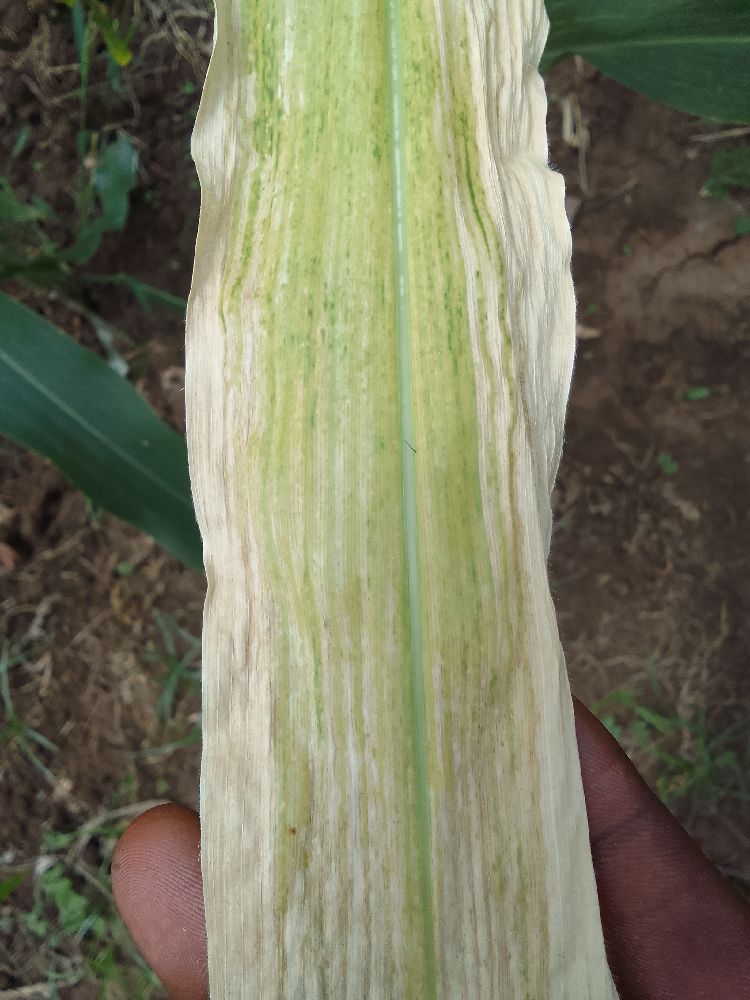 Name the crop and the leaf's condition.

maize, maize lethal necrosis
